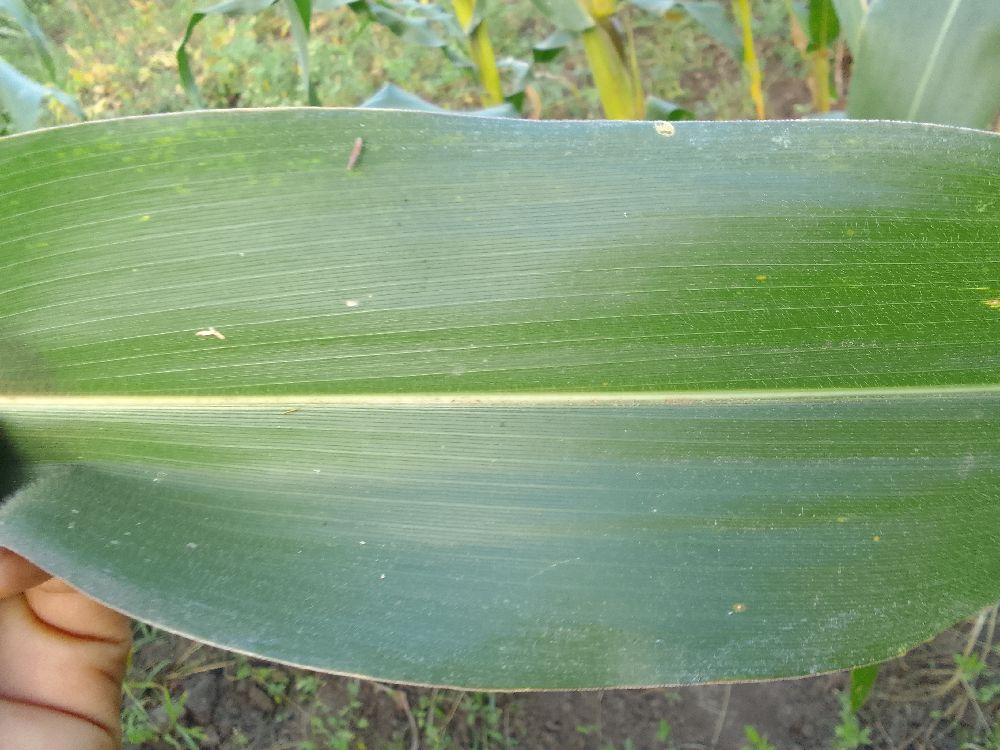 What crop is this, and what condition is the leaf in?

maize, healthy
